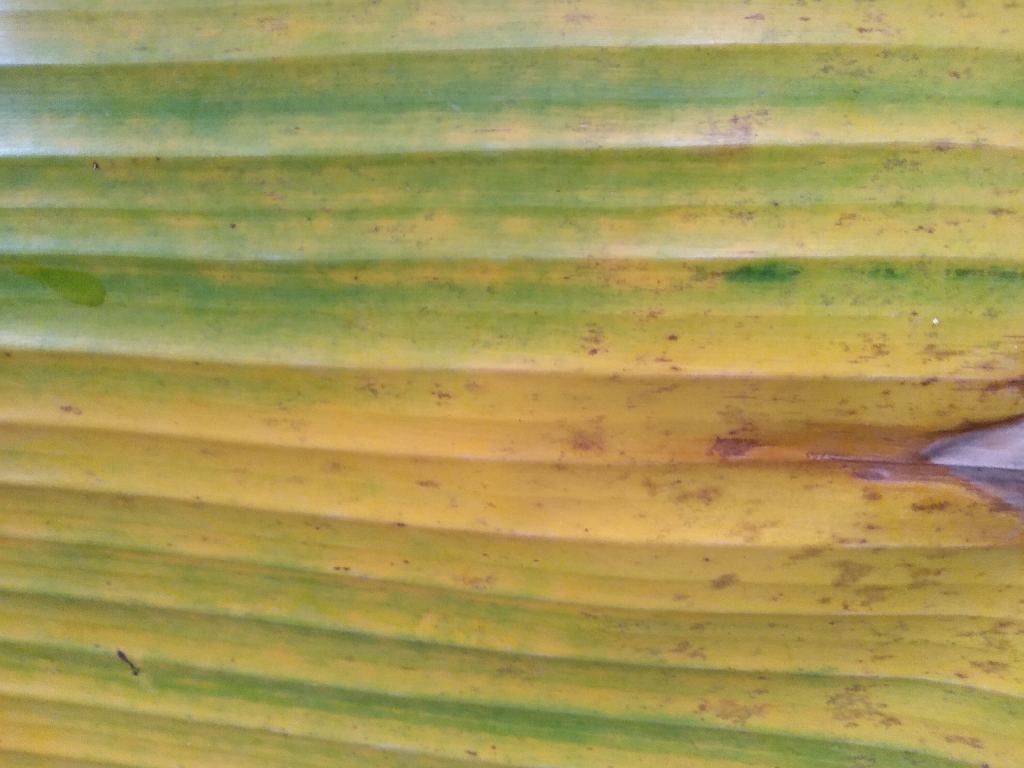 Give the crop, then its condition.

banana, fusarium wilt race 1
